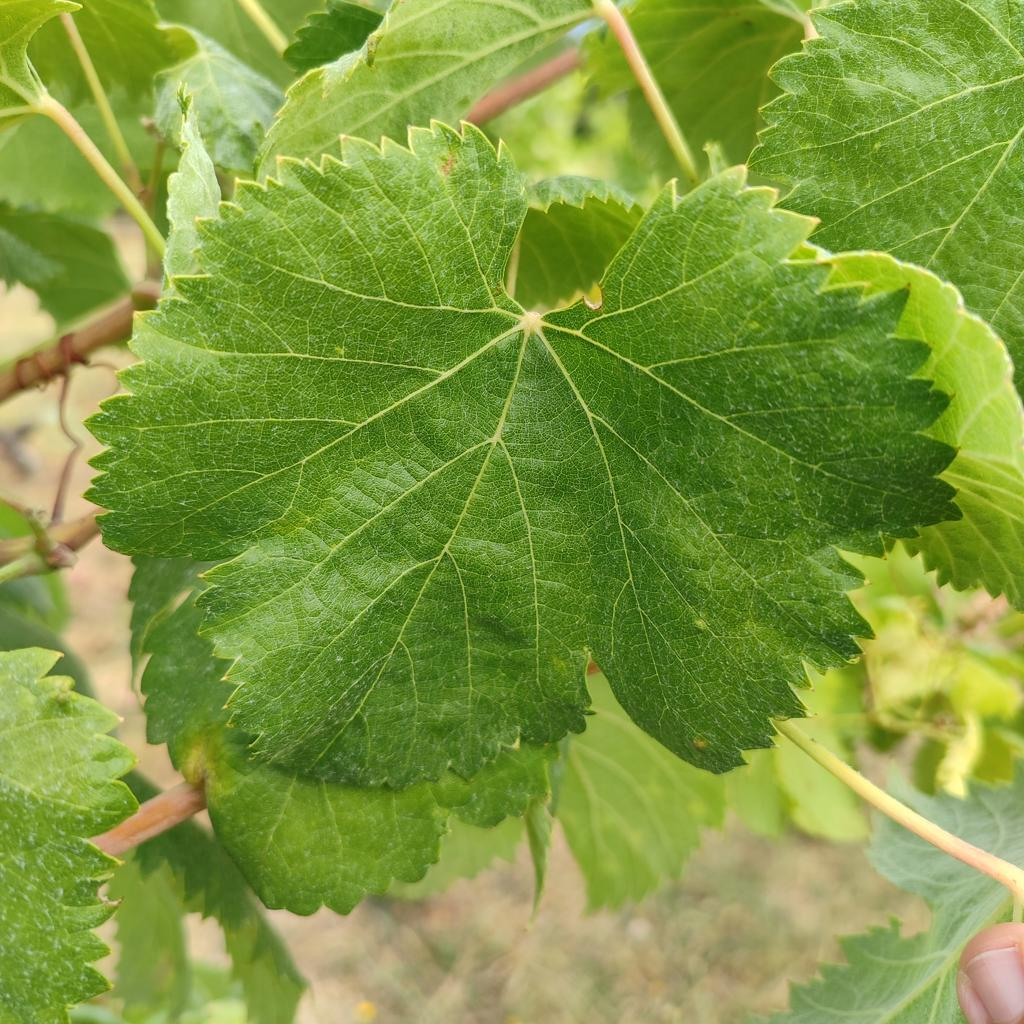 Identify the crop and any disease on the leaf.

grapevine, healthy
